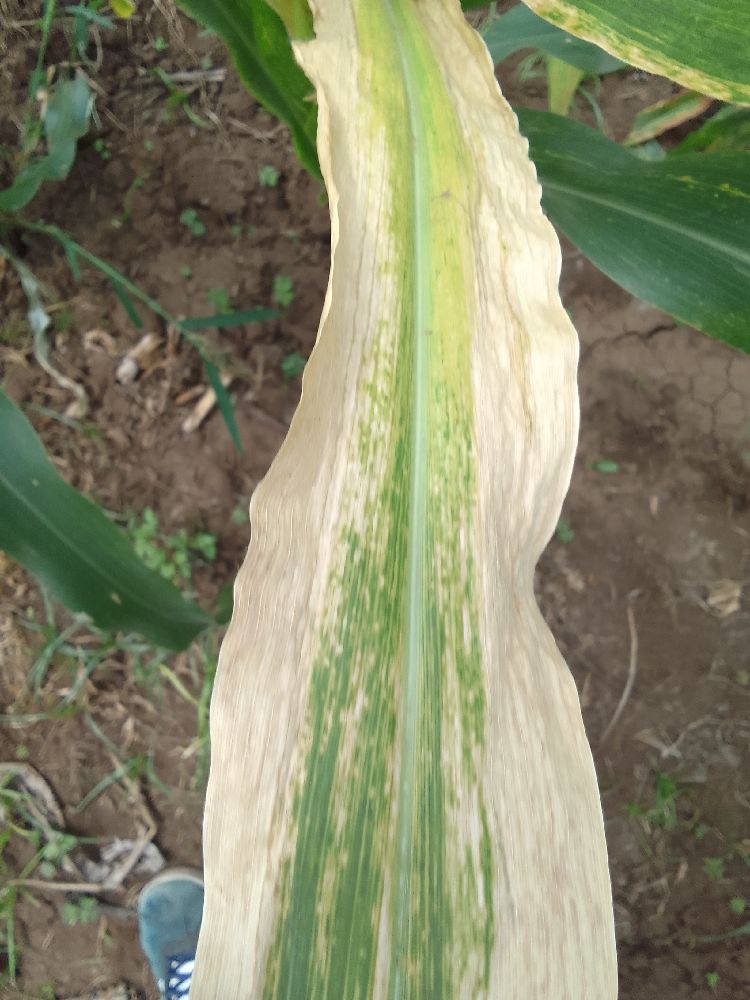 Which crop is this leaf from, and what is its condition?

maize, maize lethal necrosis
